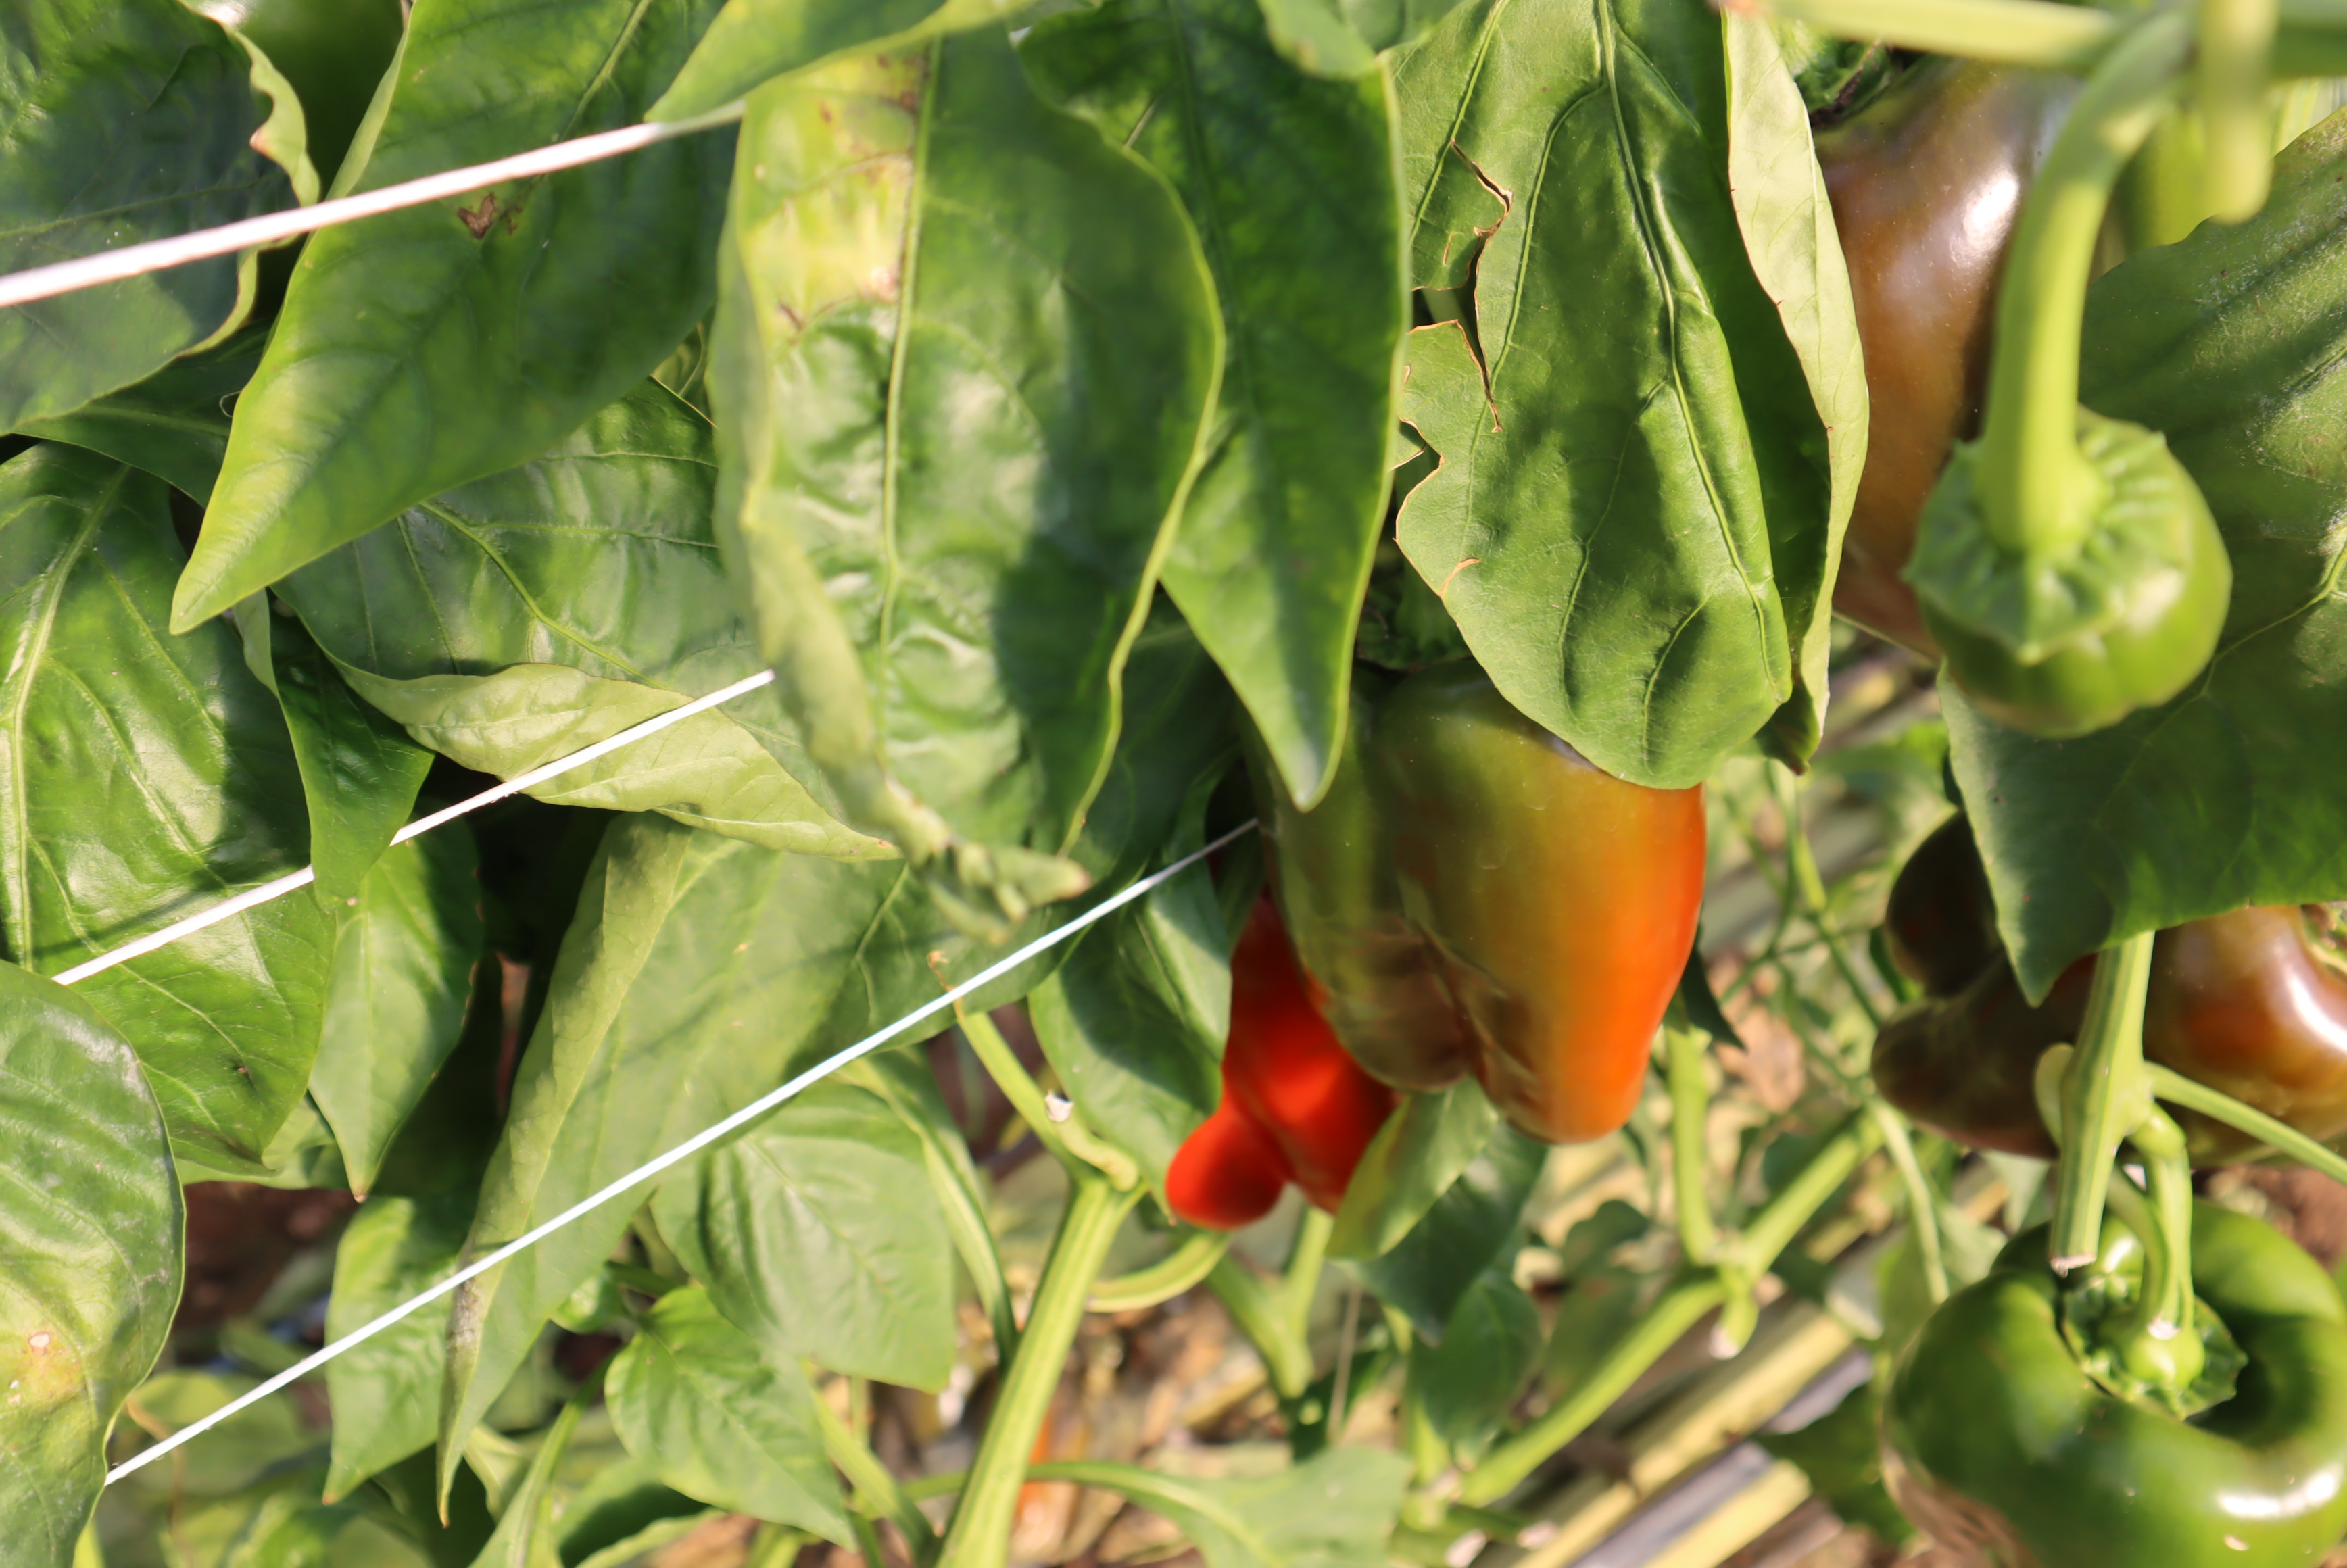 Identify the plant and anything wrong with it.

bell pepper, healthy
